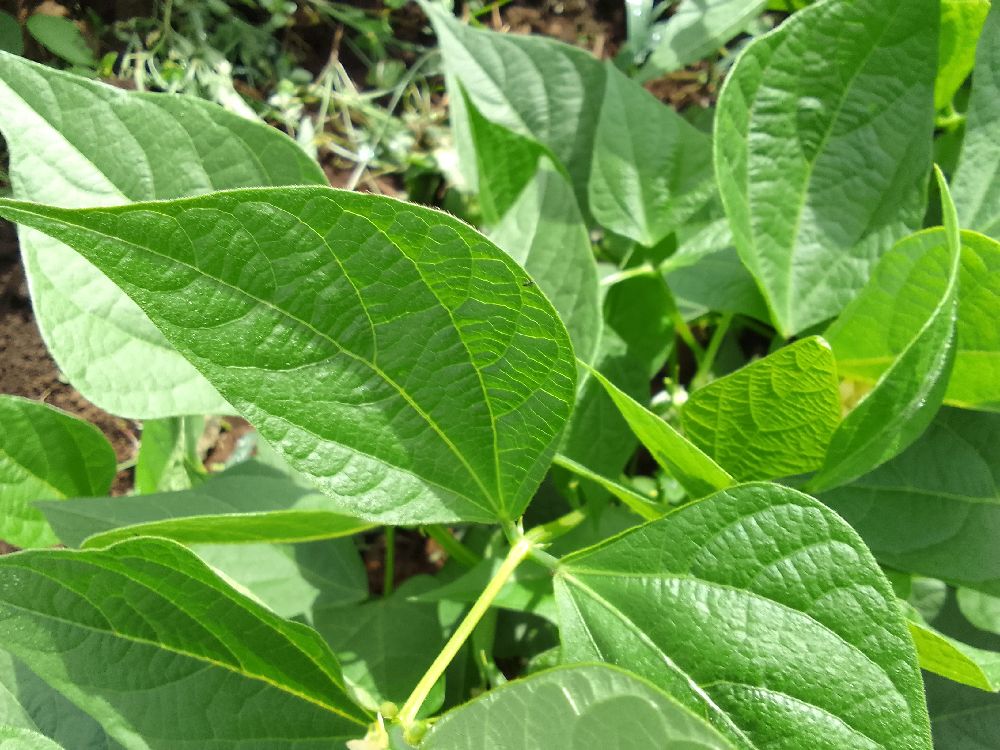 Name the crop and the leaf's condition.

common bean, healthy
